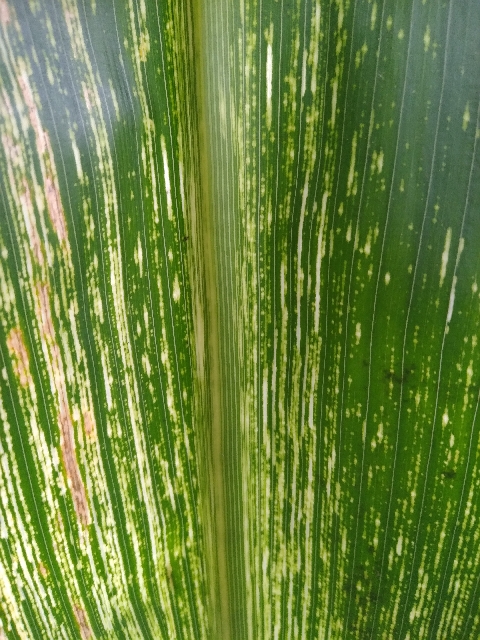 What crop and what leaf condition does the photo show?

maize, maize streak virus
